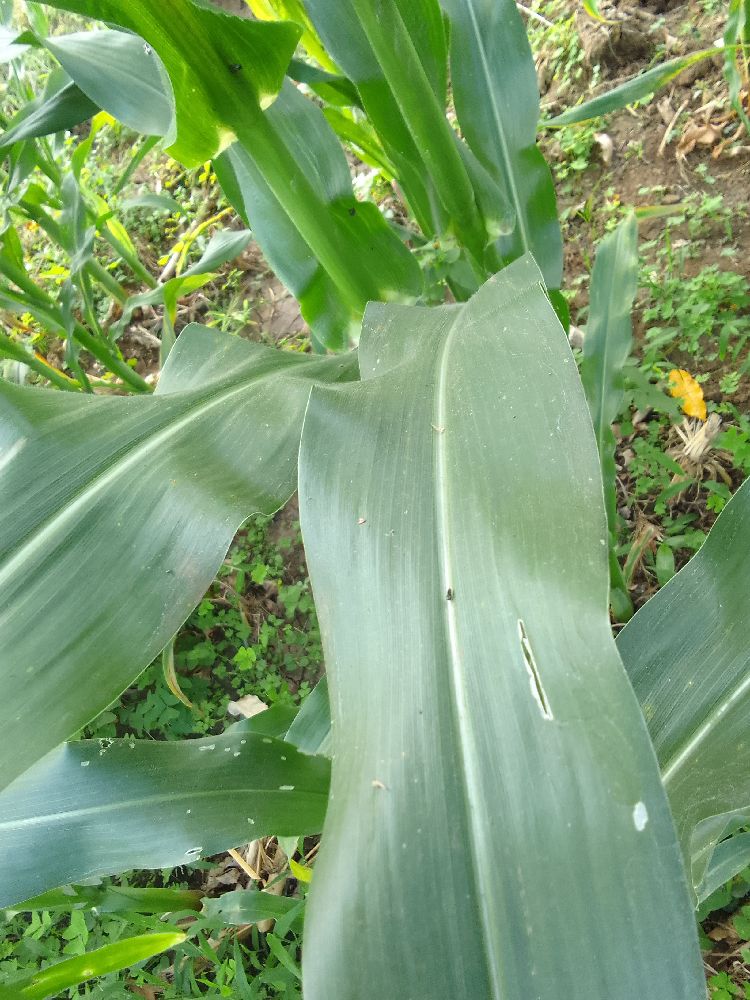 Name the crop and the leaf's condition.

maize, healthy
